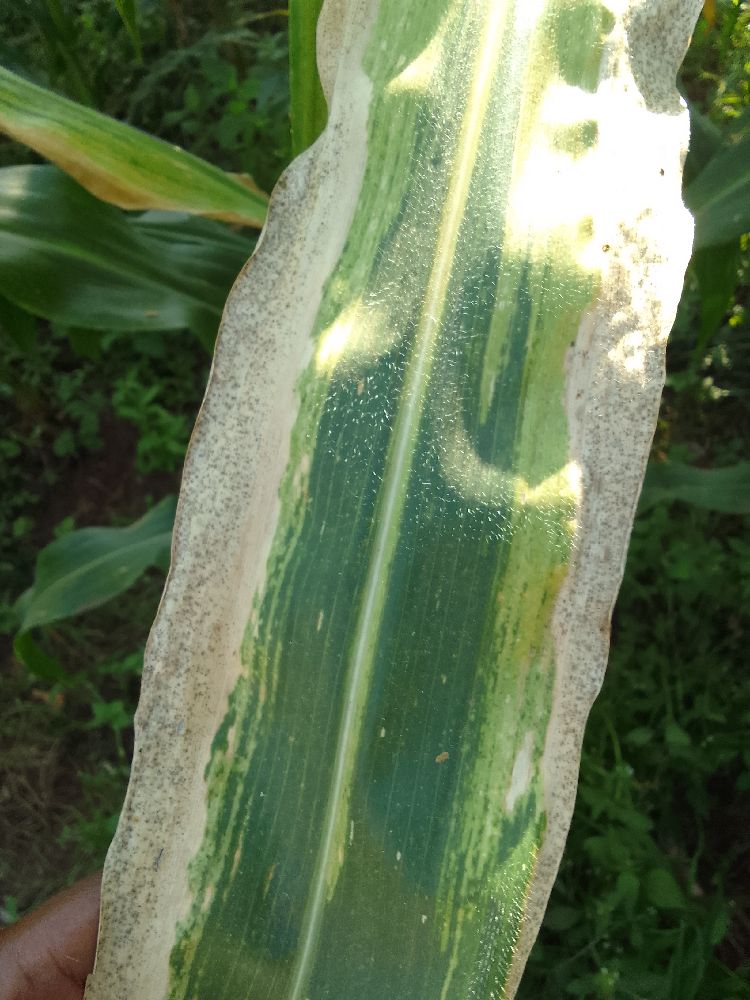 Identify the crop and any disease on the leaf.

maize, maize lethal necrosis
